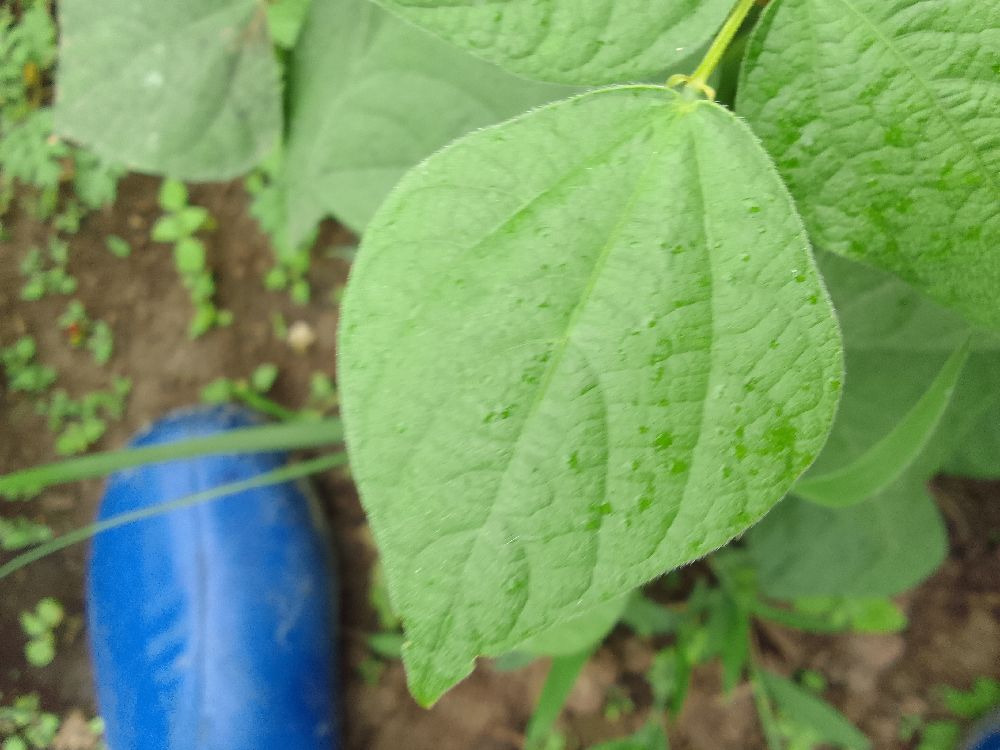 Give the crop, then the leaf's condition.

common bean, healthy
